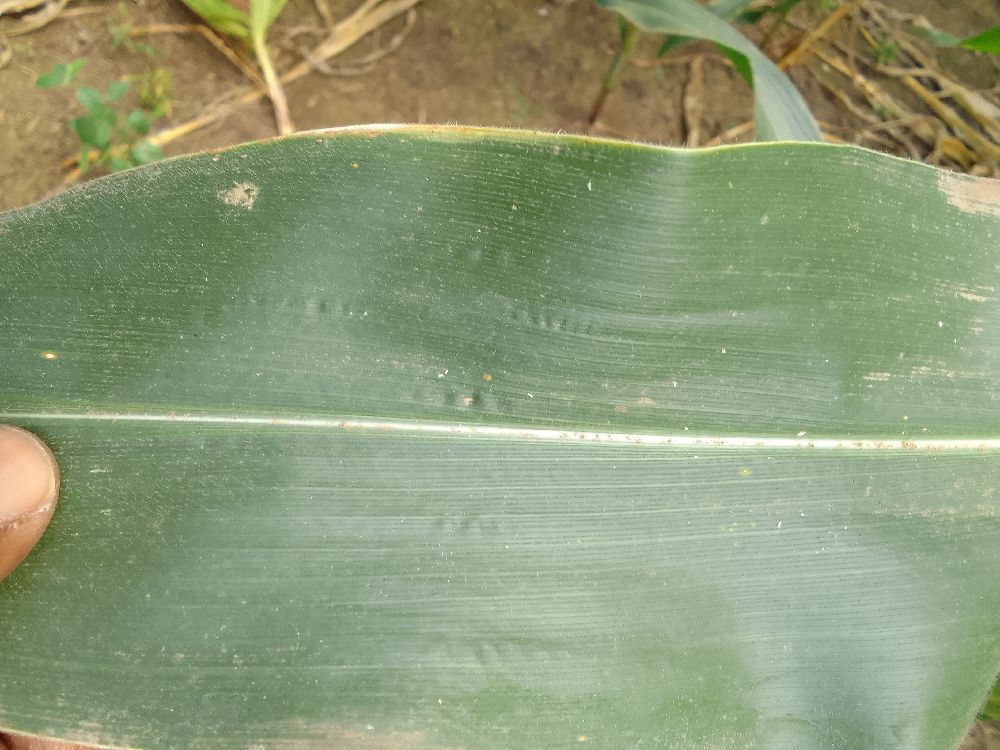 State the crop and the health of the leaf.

maize, healthy
